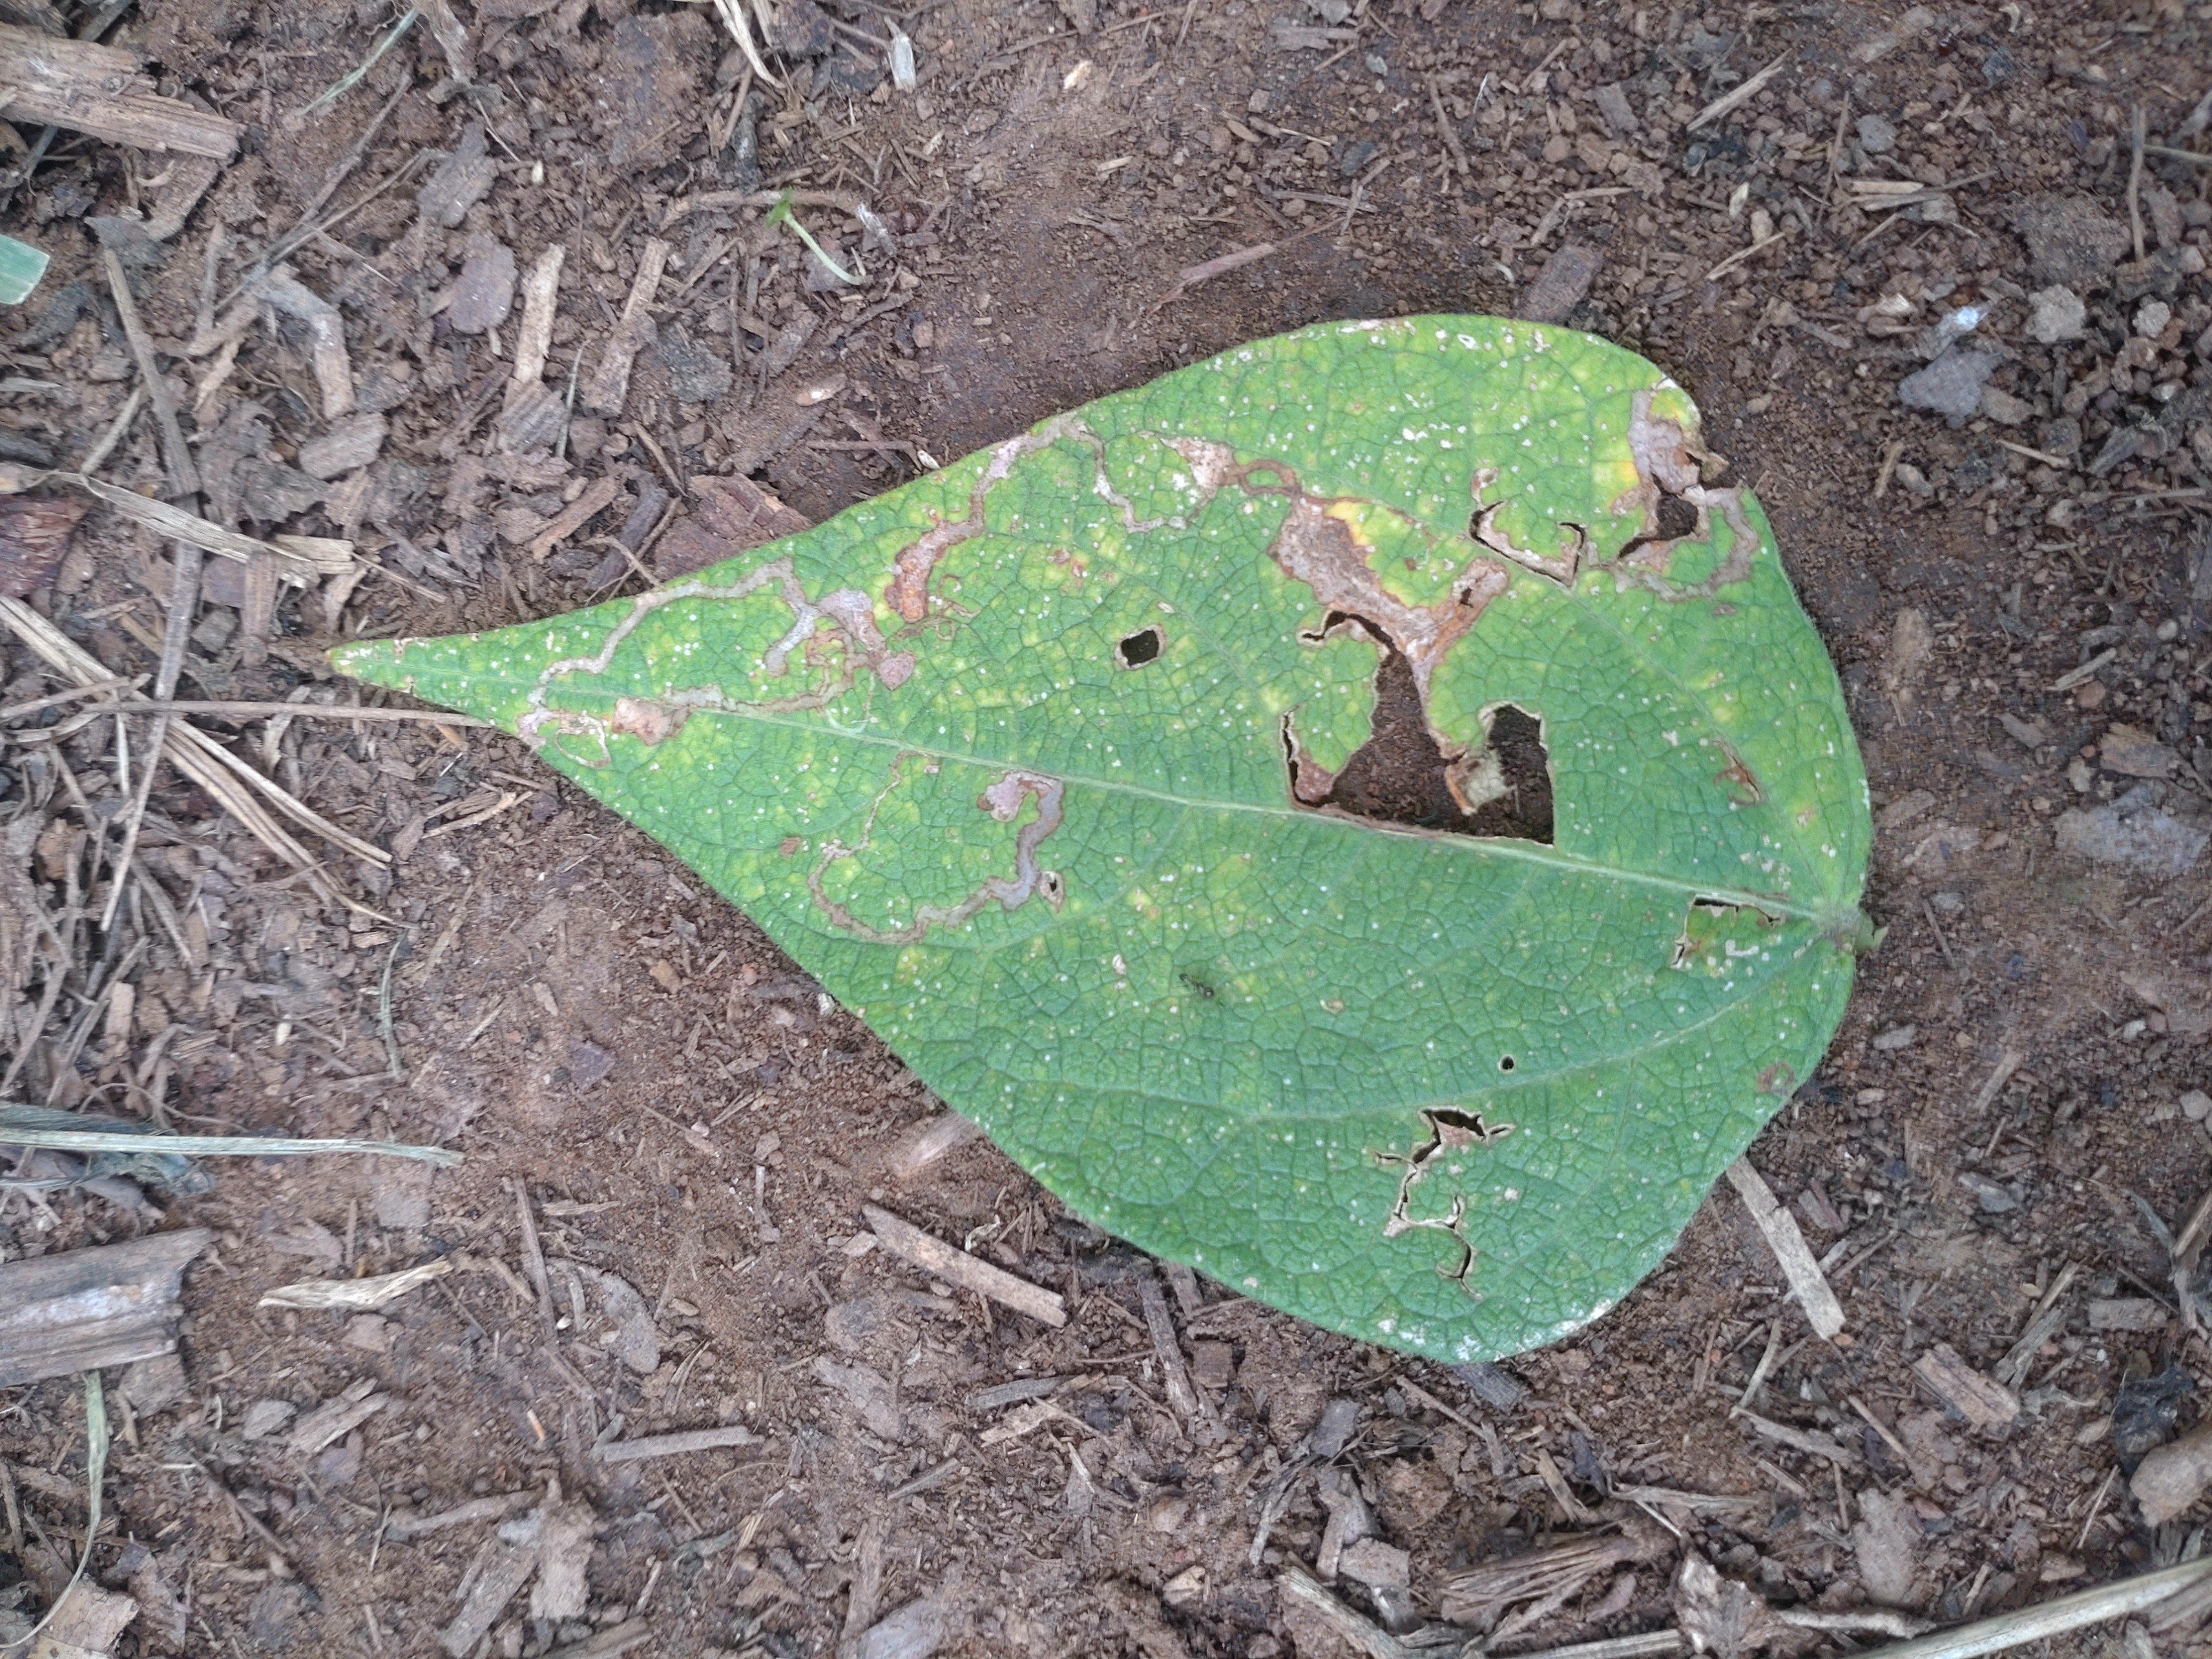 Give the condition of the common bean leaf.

anthracnose
